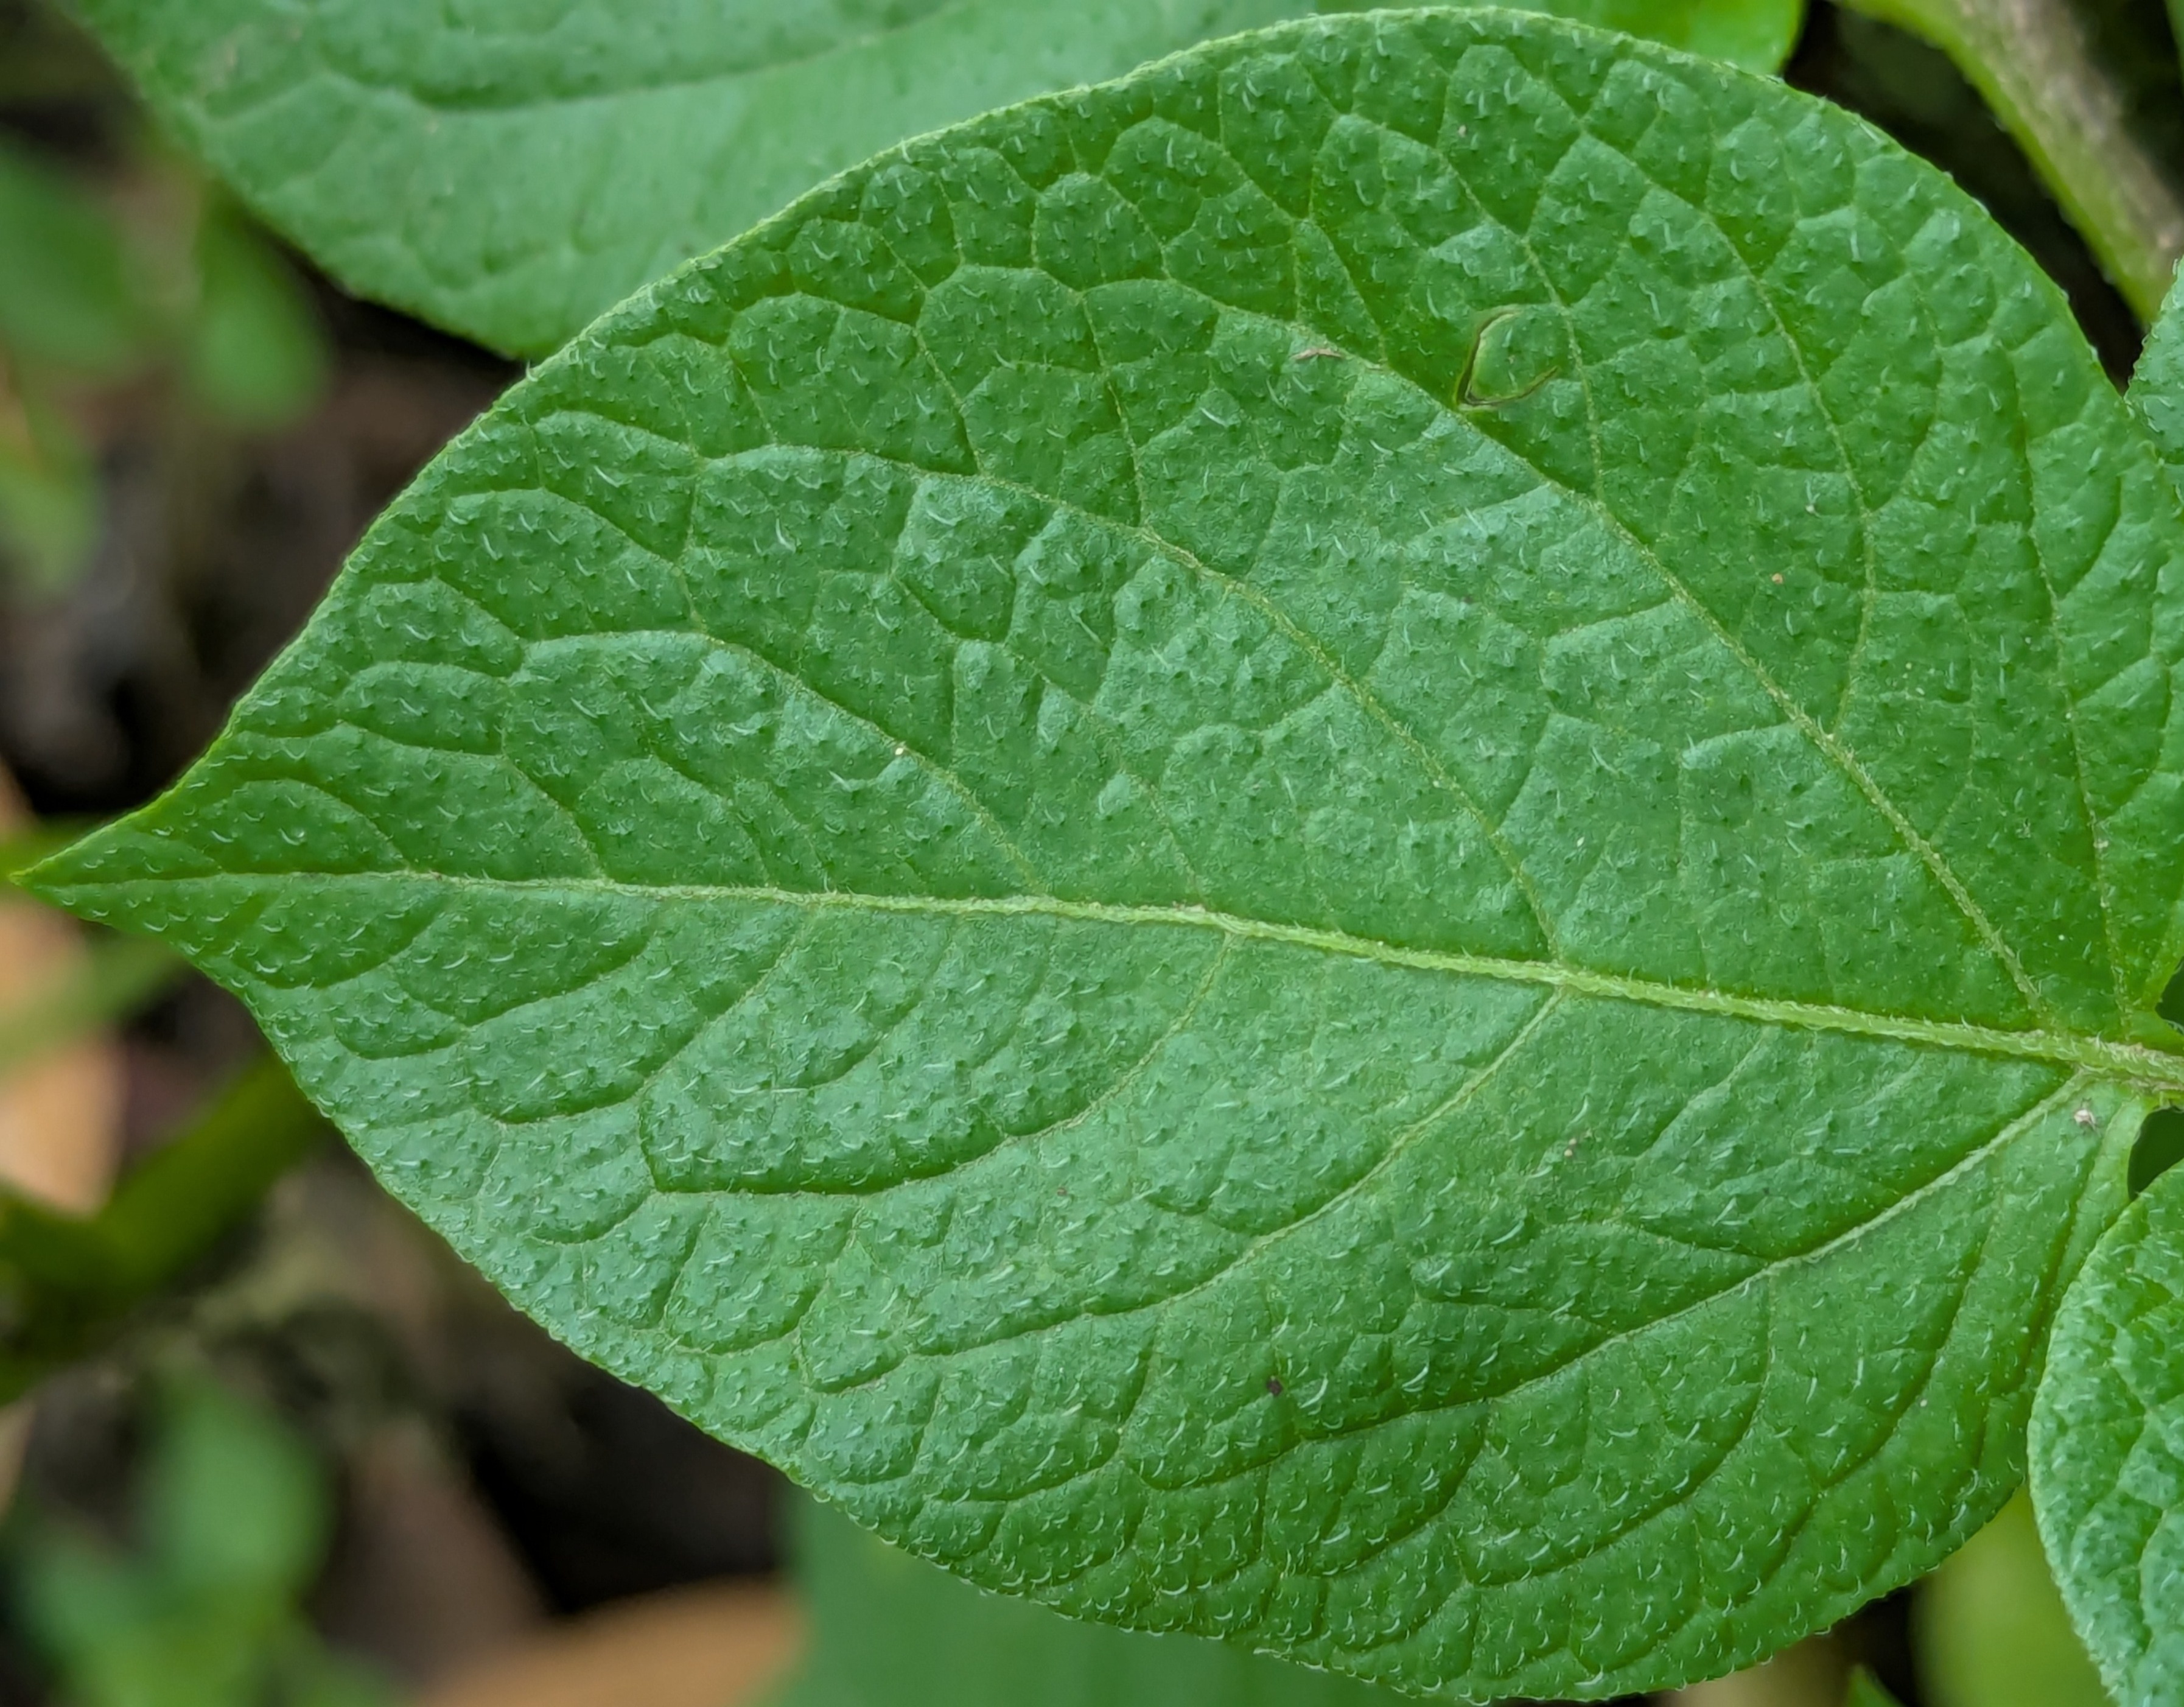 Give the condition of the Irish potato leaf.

healthy
